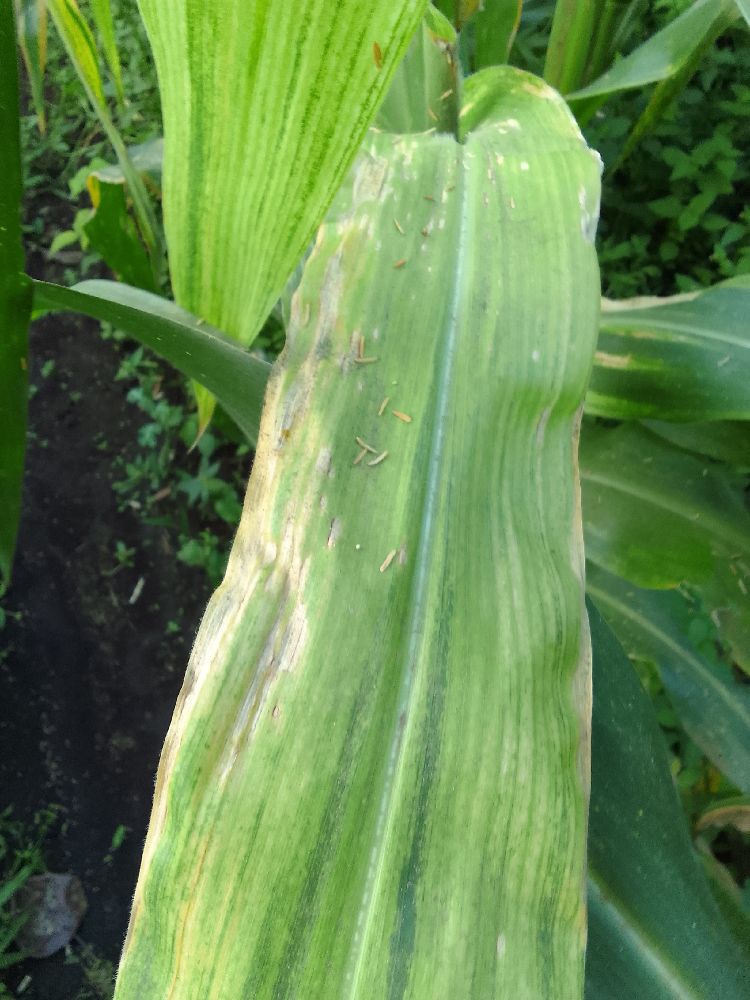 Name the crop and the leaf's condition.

maize, maize lethal necrosis
